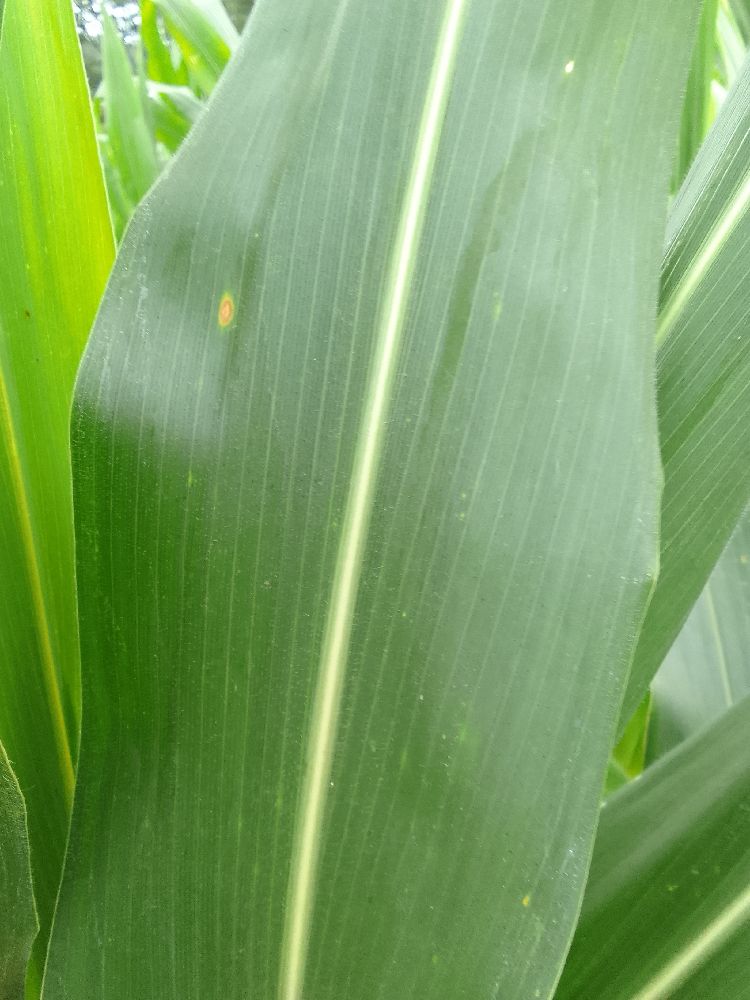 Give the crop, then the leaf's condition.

maize, healthy
